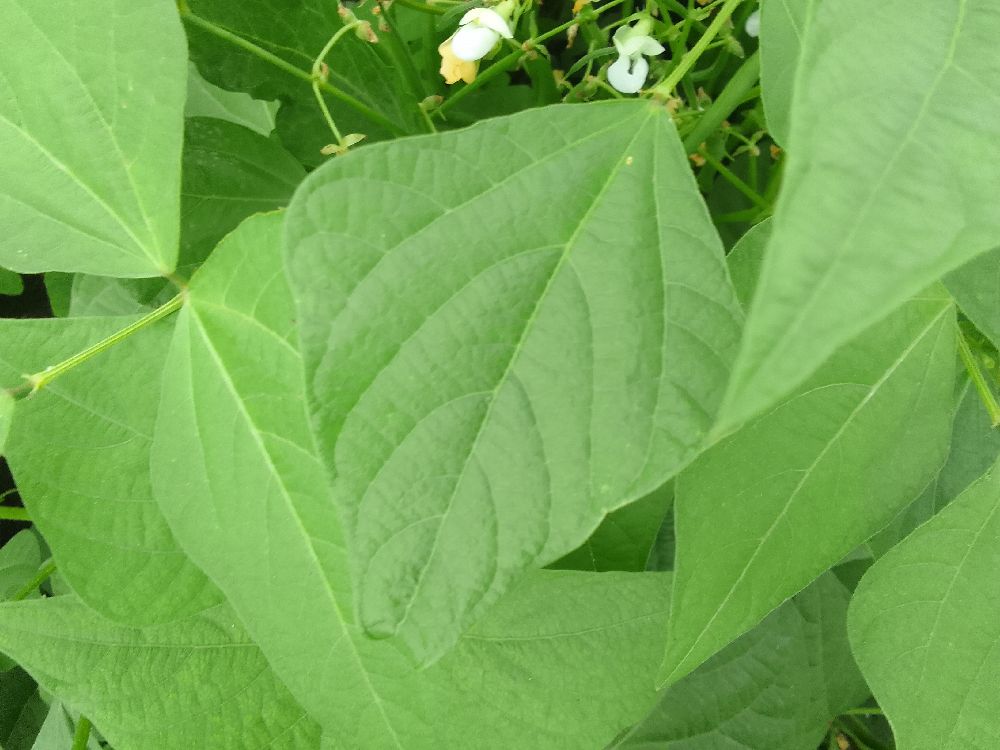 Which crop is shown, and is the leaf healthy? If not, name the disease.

common bean, healthy
